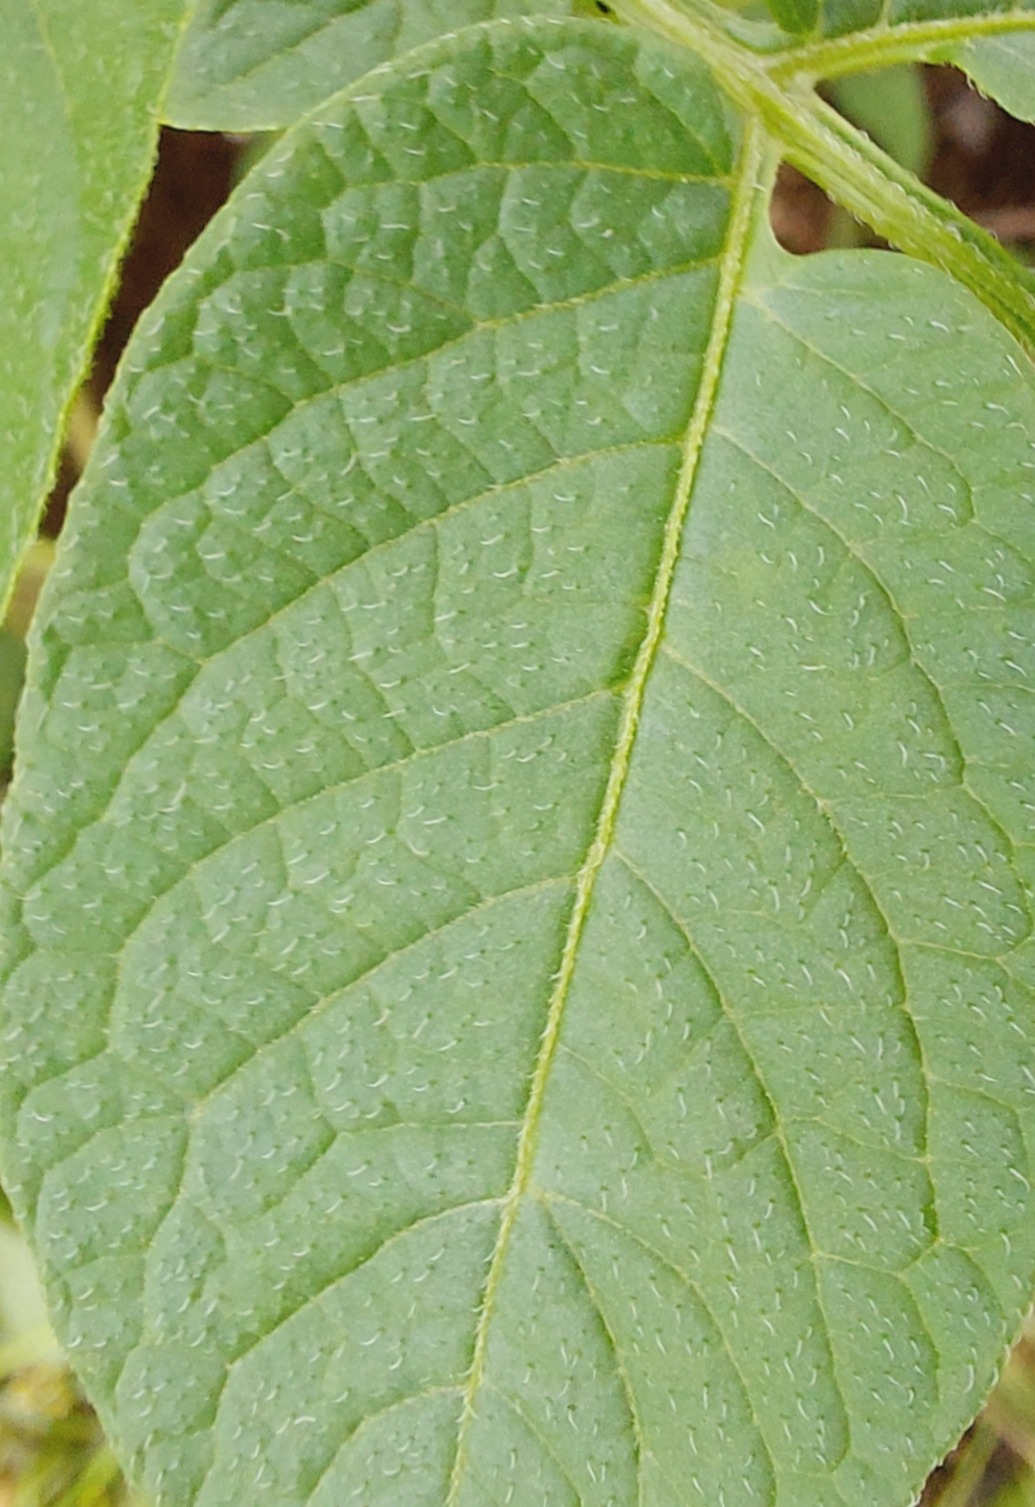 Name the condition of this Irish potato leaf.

healthy
